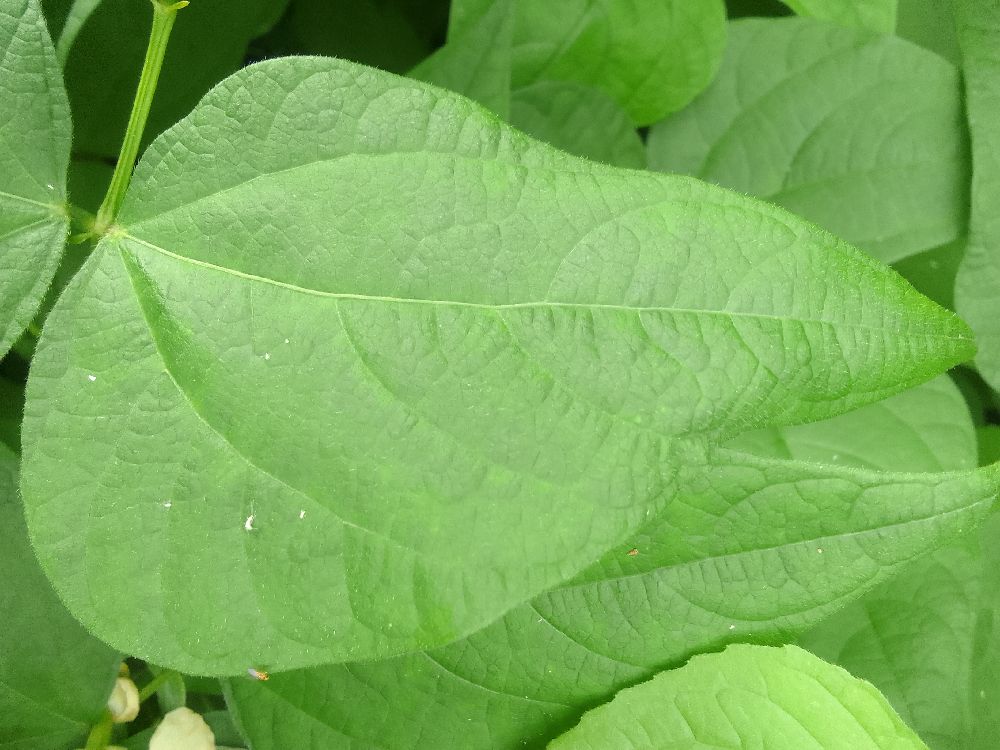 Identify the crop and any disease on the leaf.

common bean, healthy
